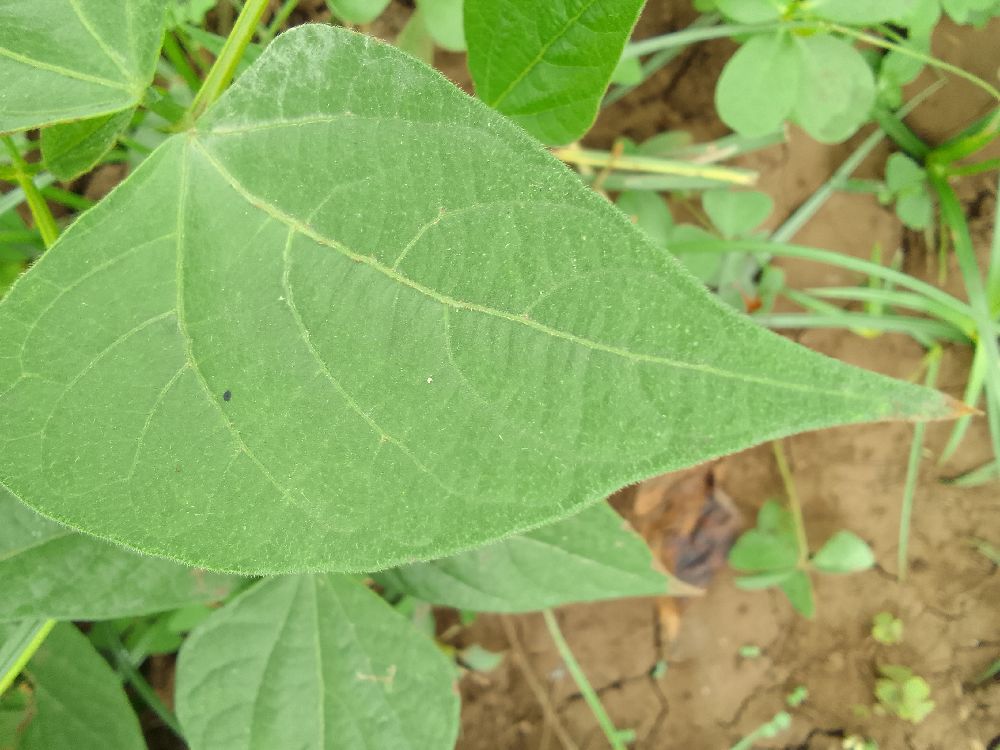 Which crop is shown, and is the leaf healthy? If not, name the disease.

common bean, healthy
